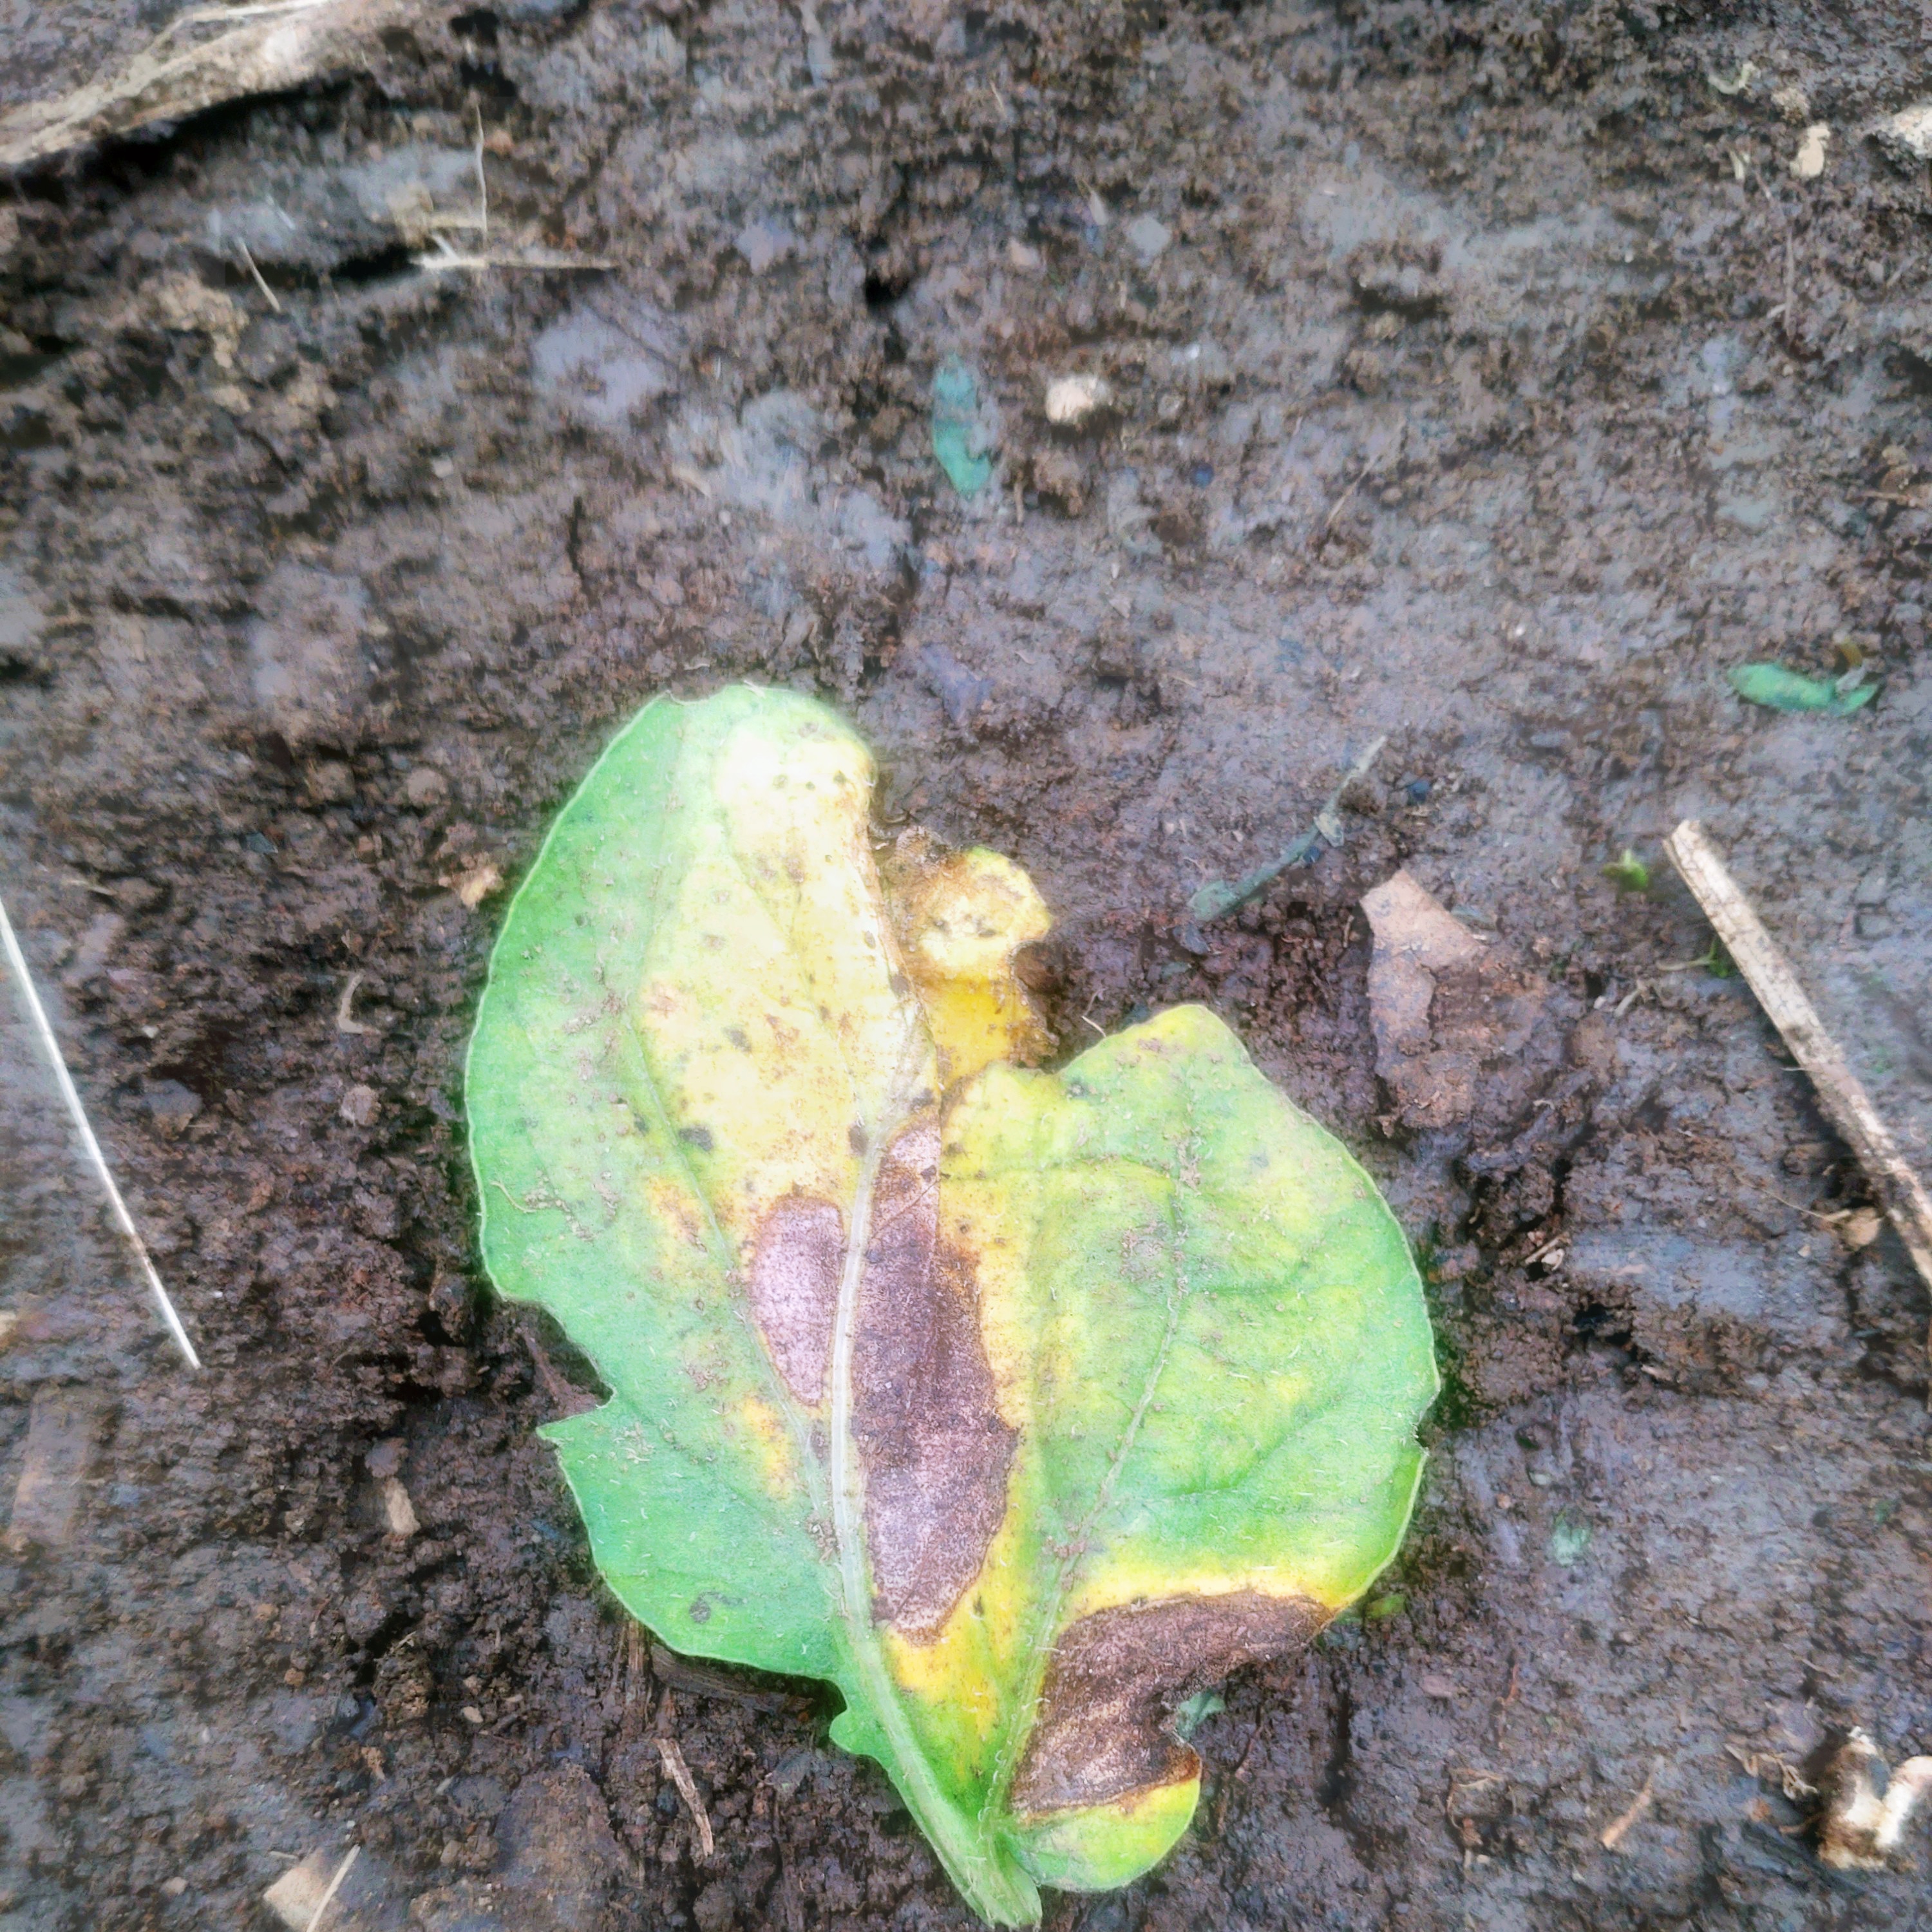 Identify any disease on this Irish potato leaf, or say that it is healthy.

late blight
